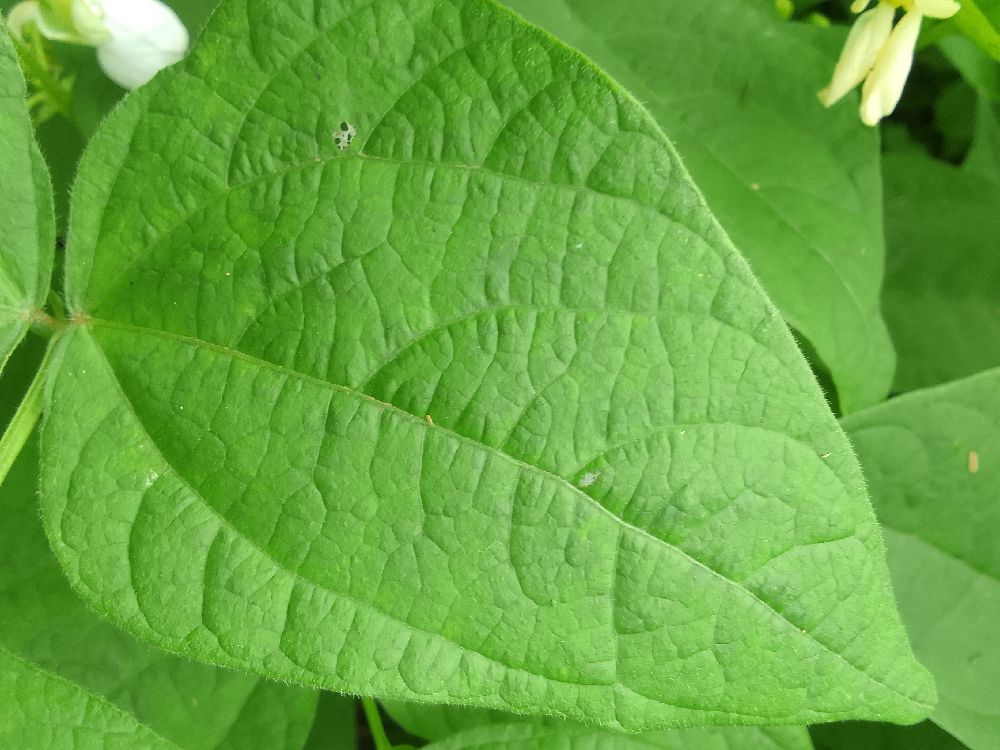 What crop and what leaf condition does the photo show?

common bean, healthy
